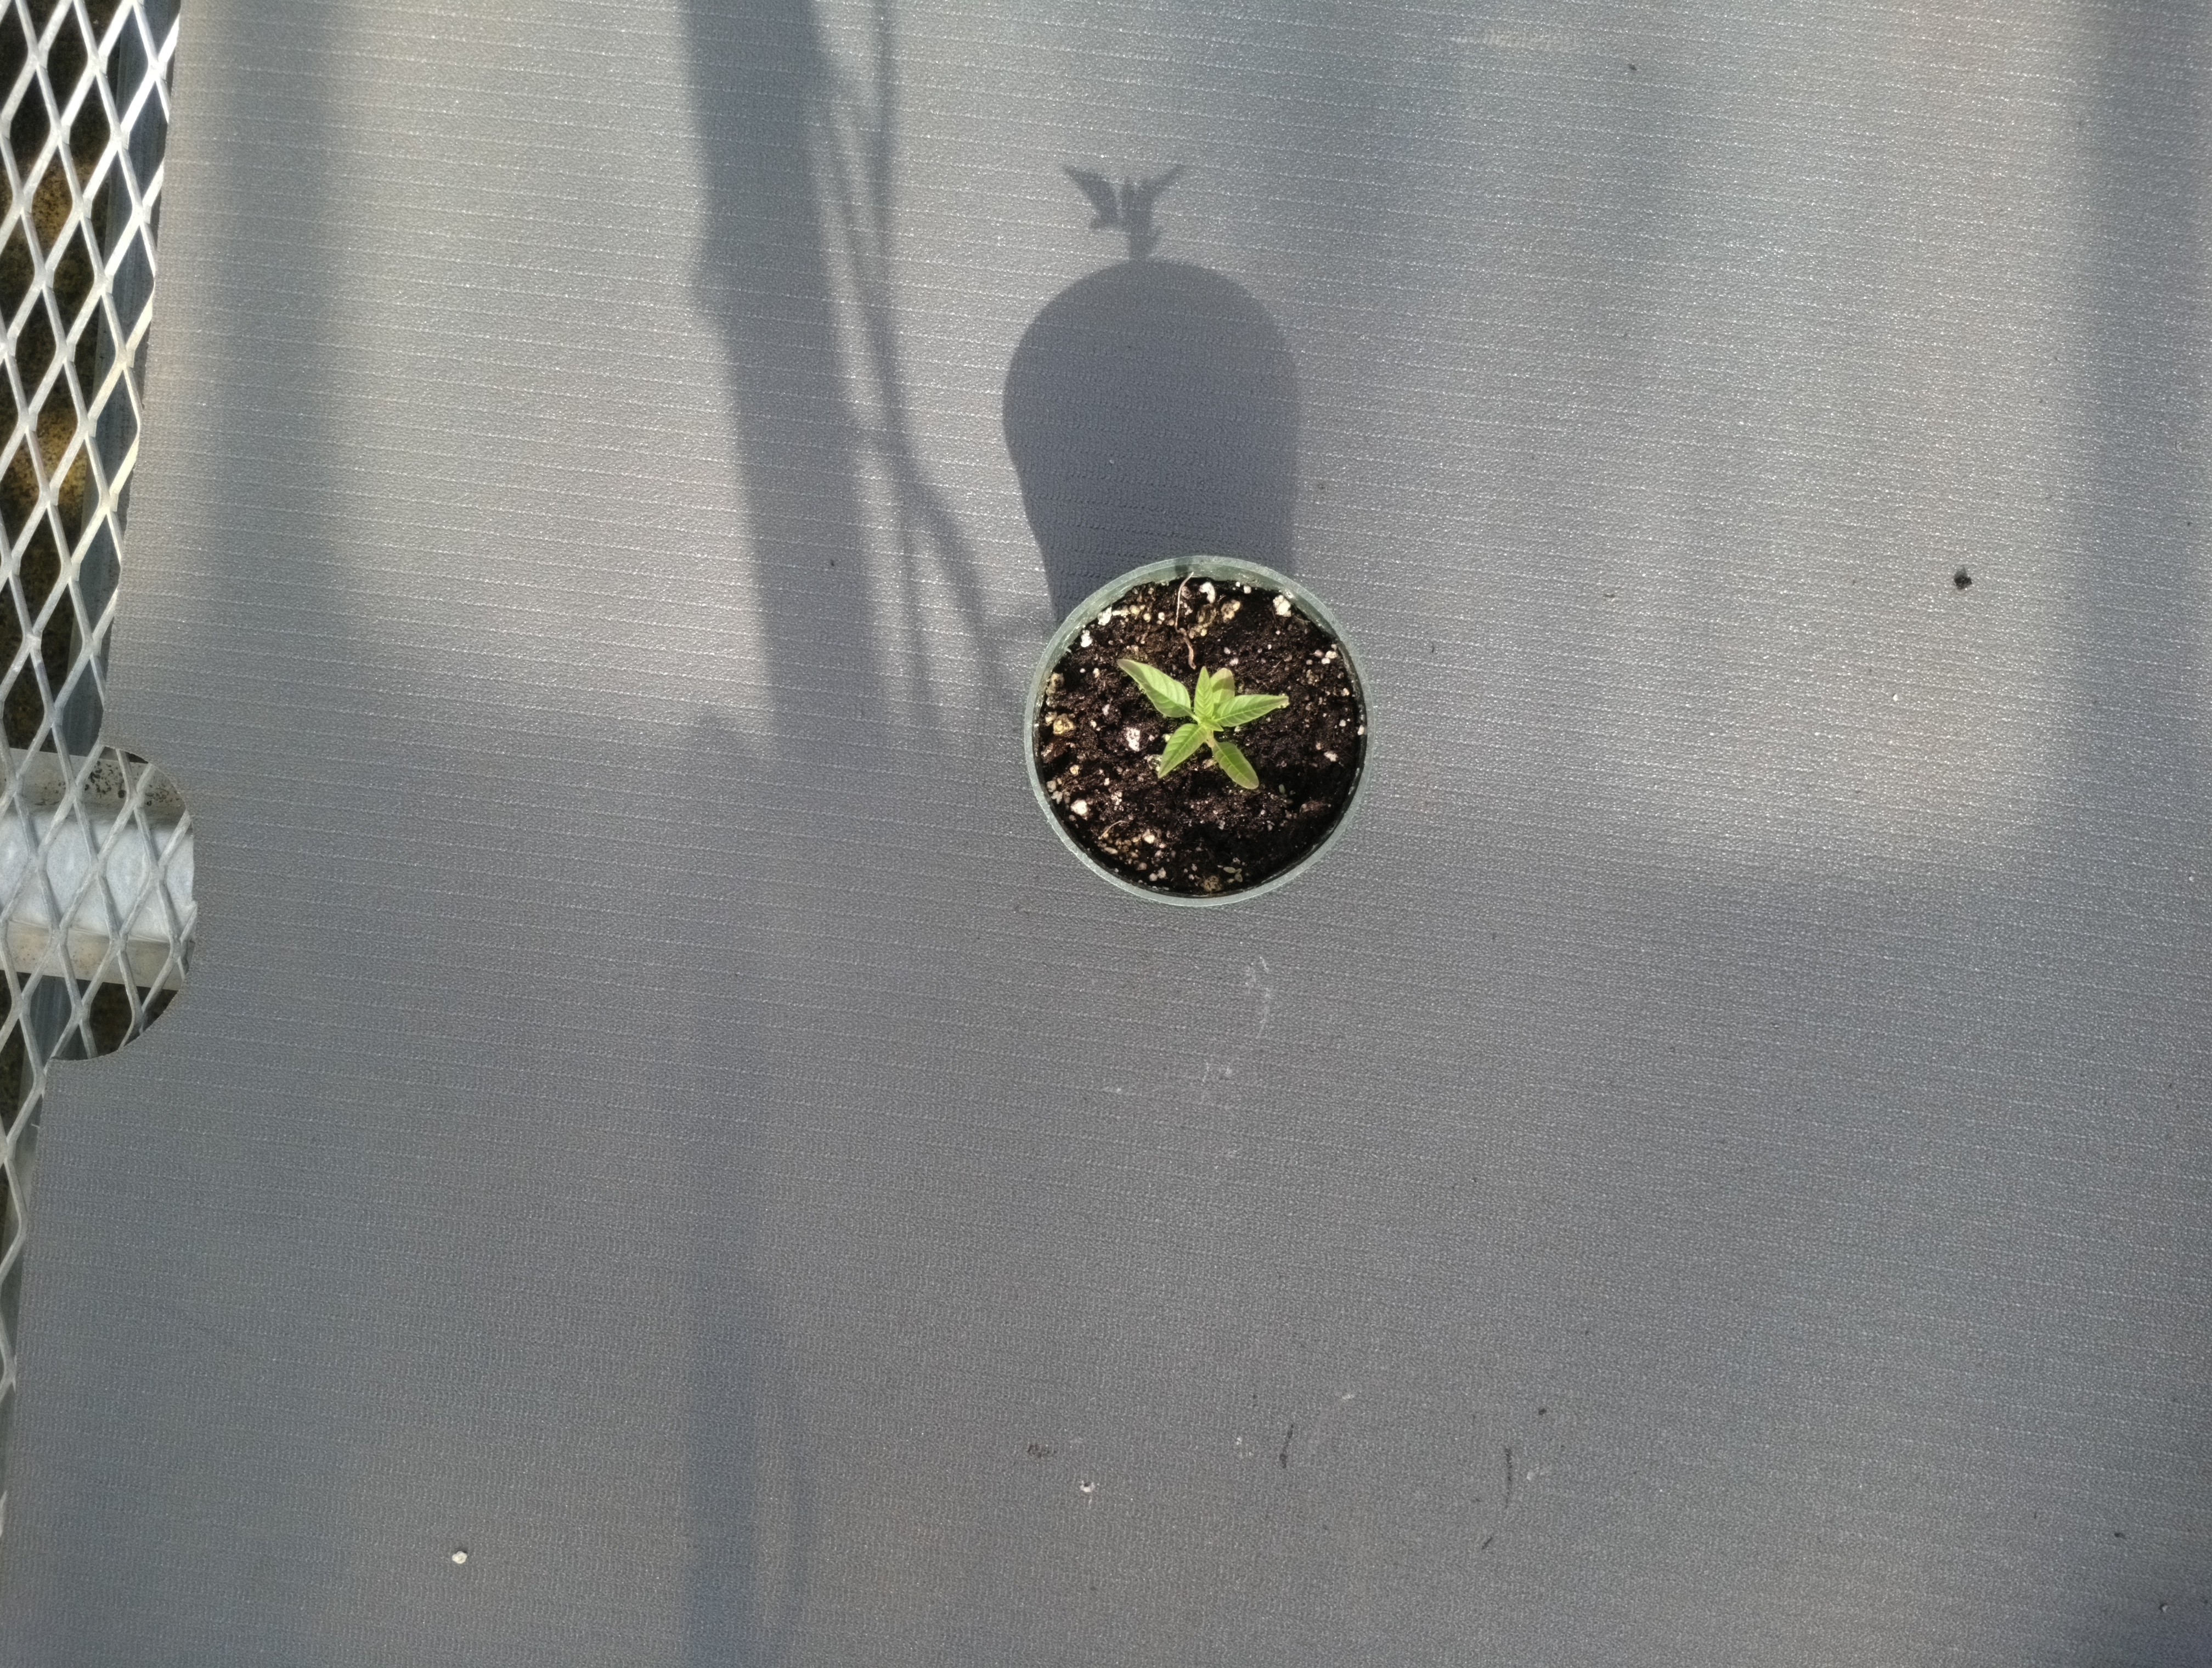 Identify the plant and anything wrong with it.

waterhemp, healthy untreated
